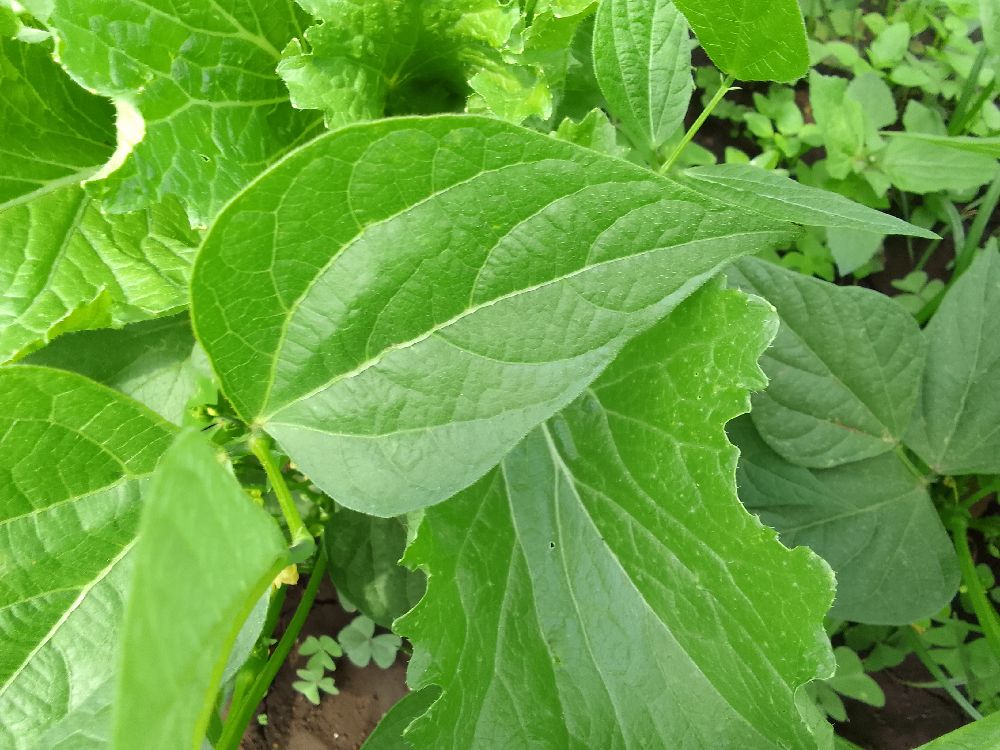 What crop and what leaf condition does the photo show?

common bean, healthy
